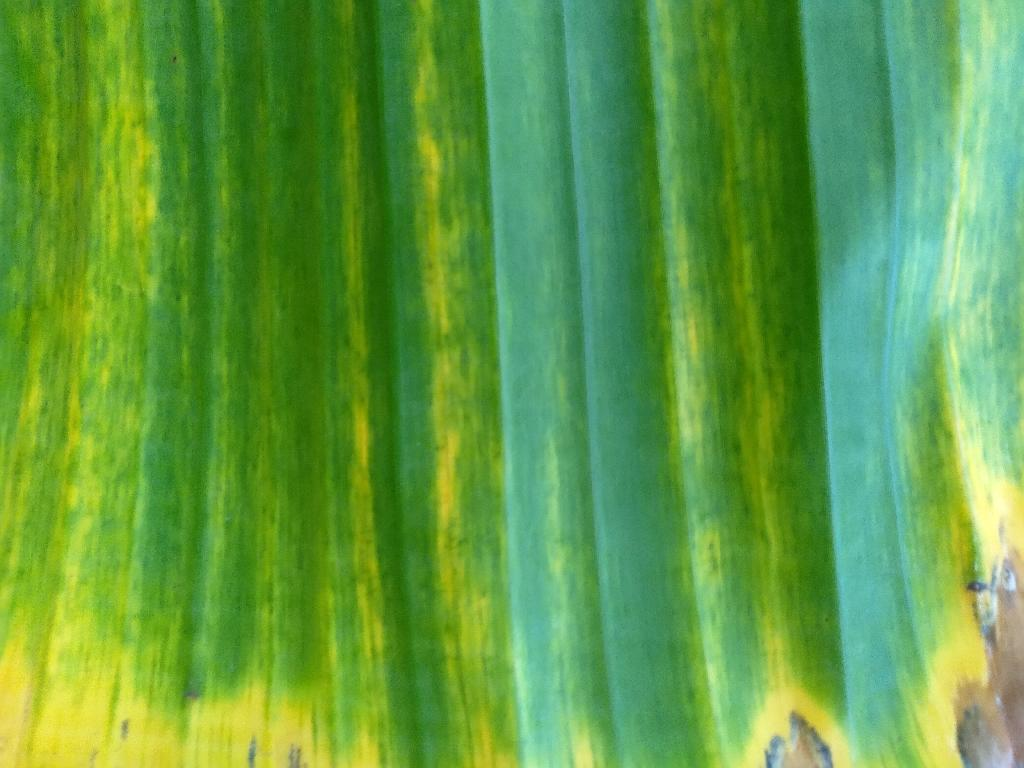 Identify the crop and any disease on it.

banana, fusarium wilt race 1
